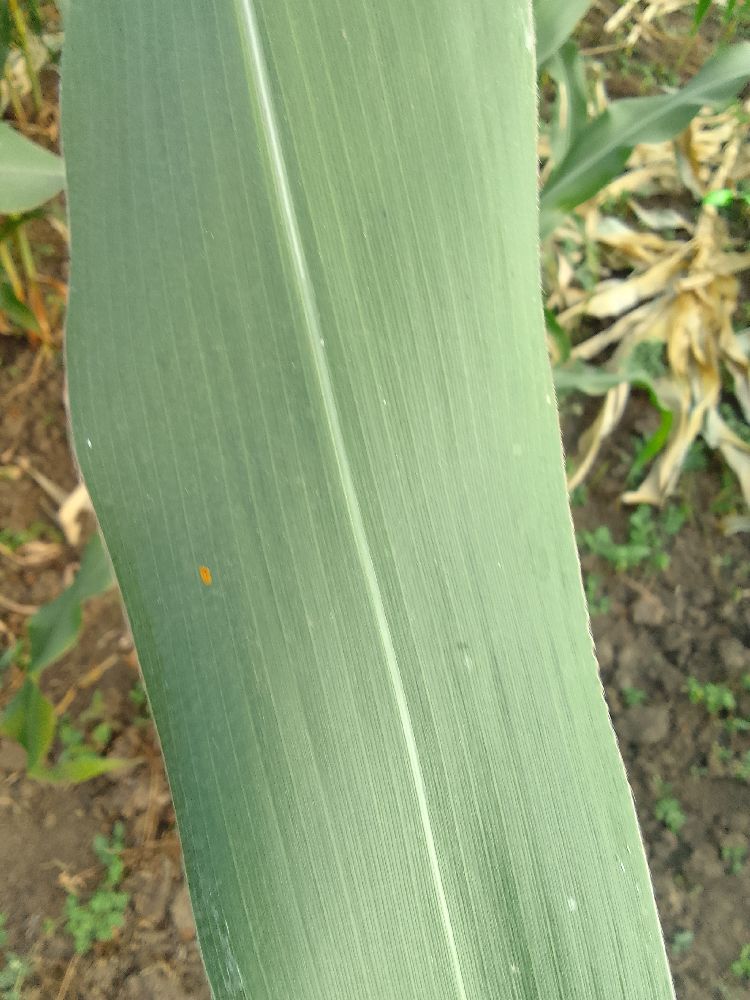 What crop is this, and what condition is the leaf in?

maize, healthy
